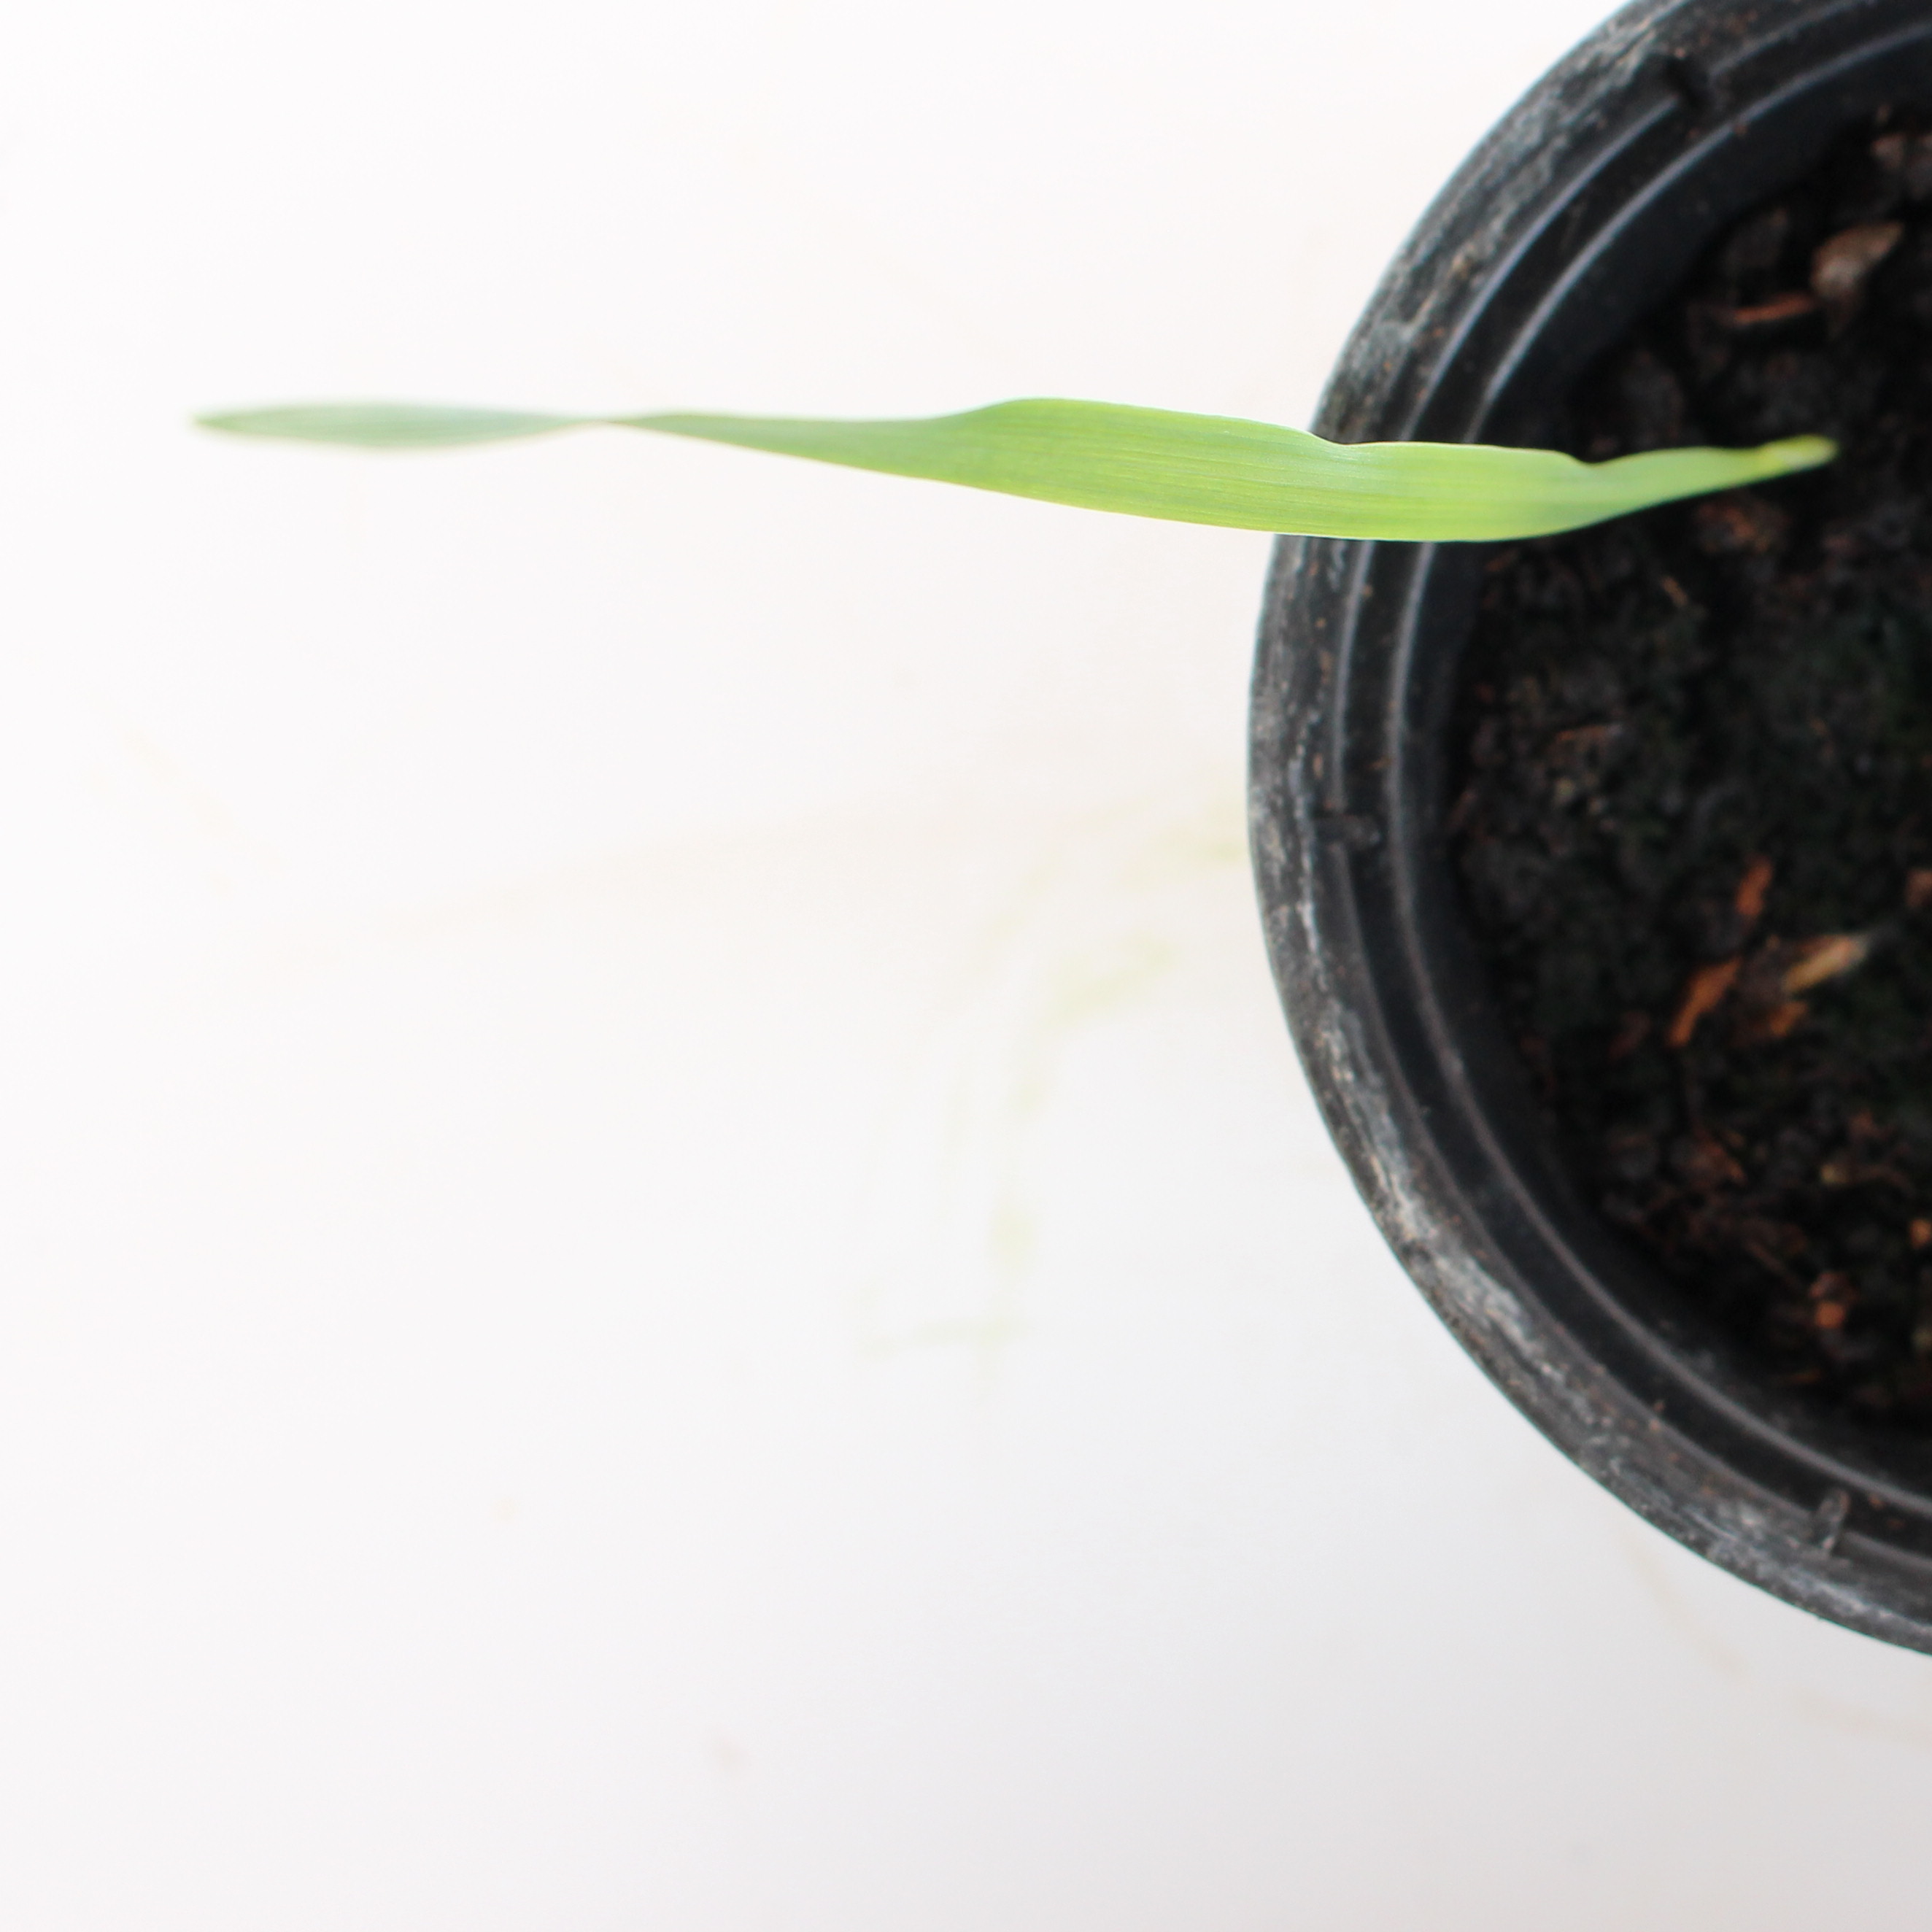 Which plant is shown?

Avena sterilis
